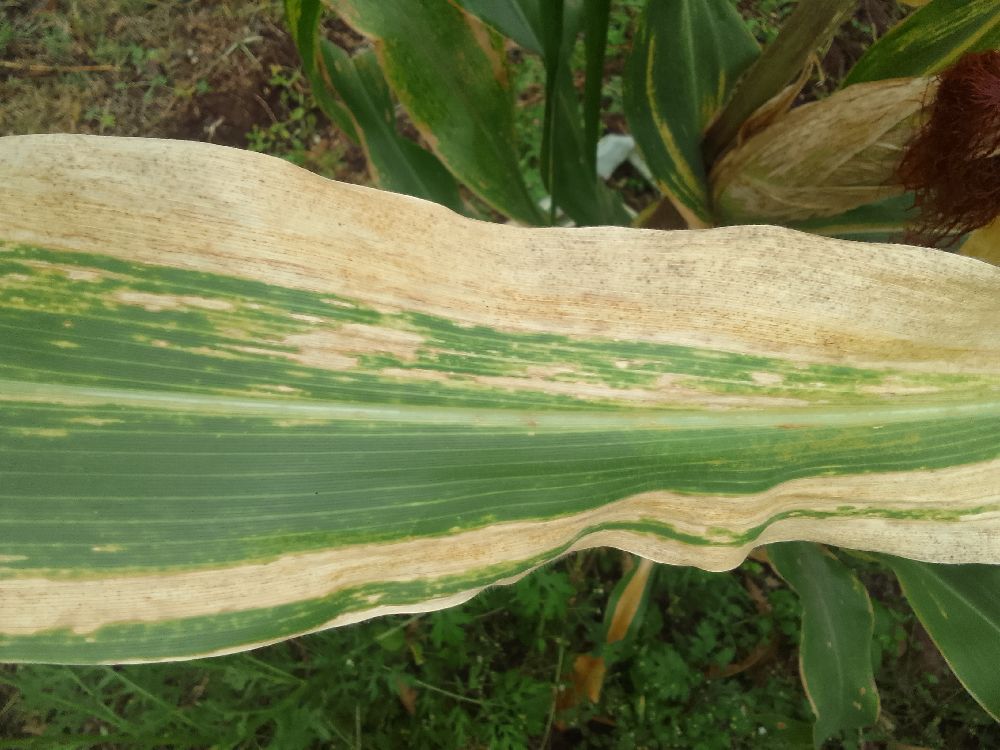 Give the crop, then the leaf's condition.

maize, maize lethal necrosis
